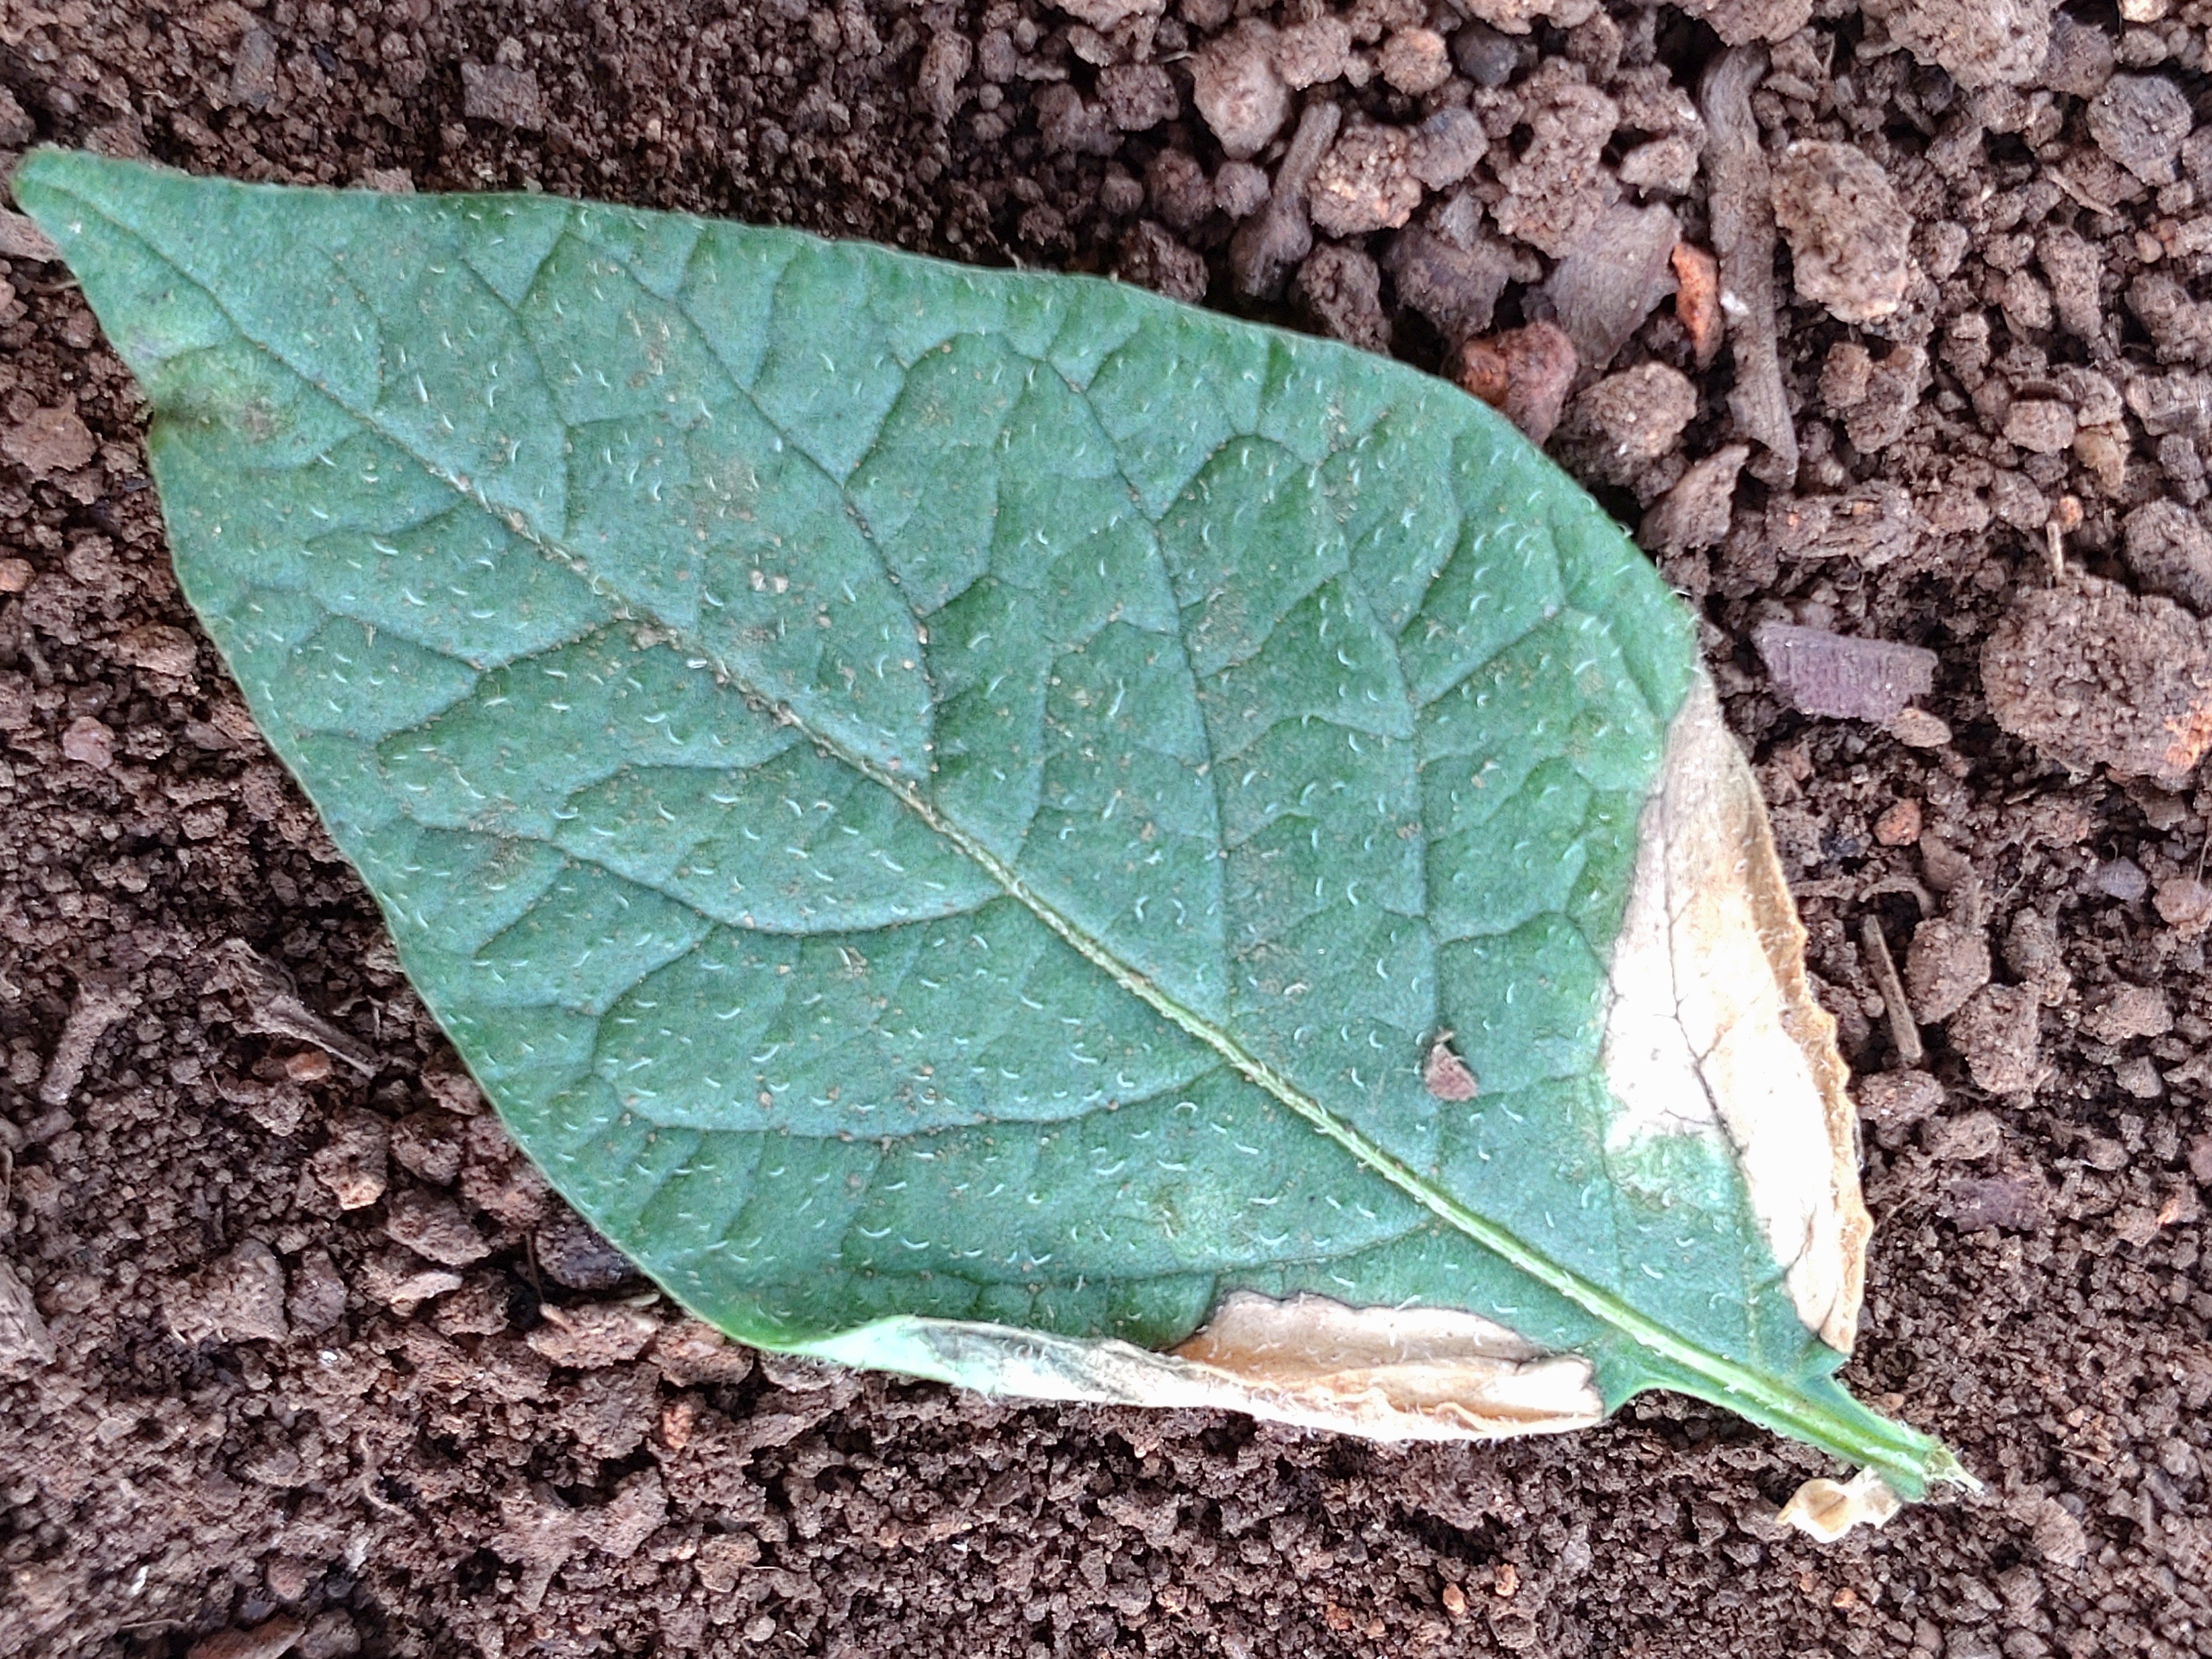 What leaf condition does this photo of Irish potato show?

early blight
